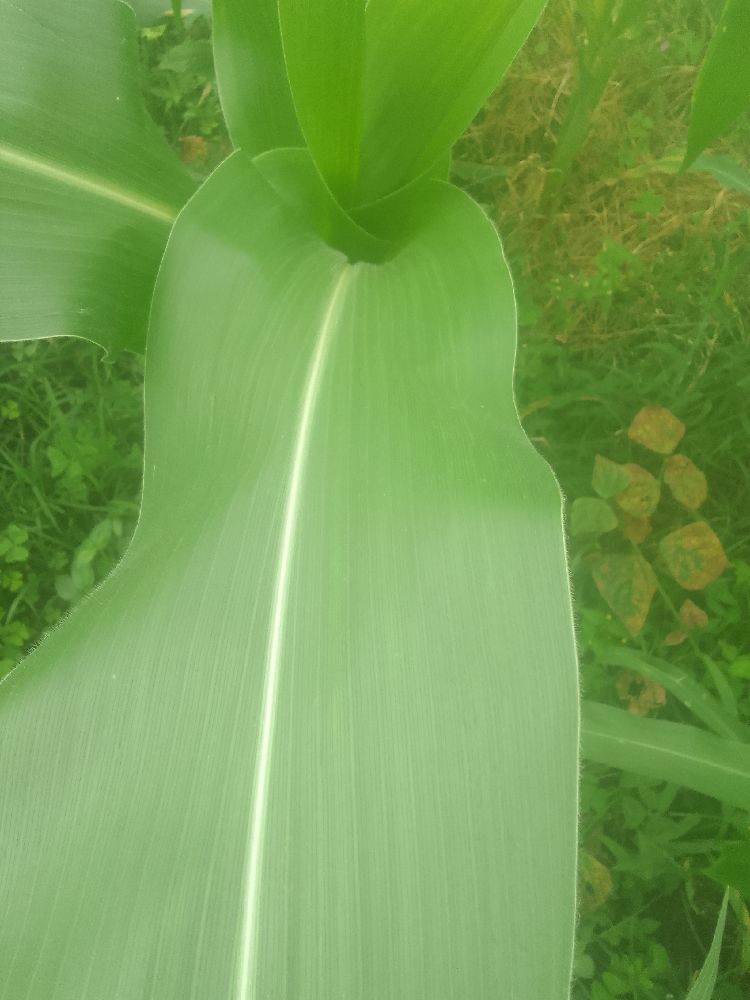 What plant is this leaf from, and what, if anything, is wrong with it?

maize, healthy
